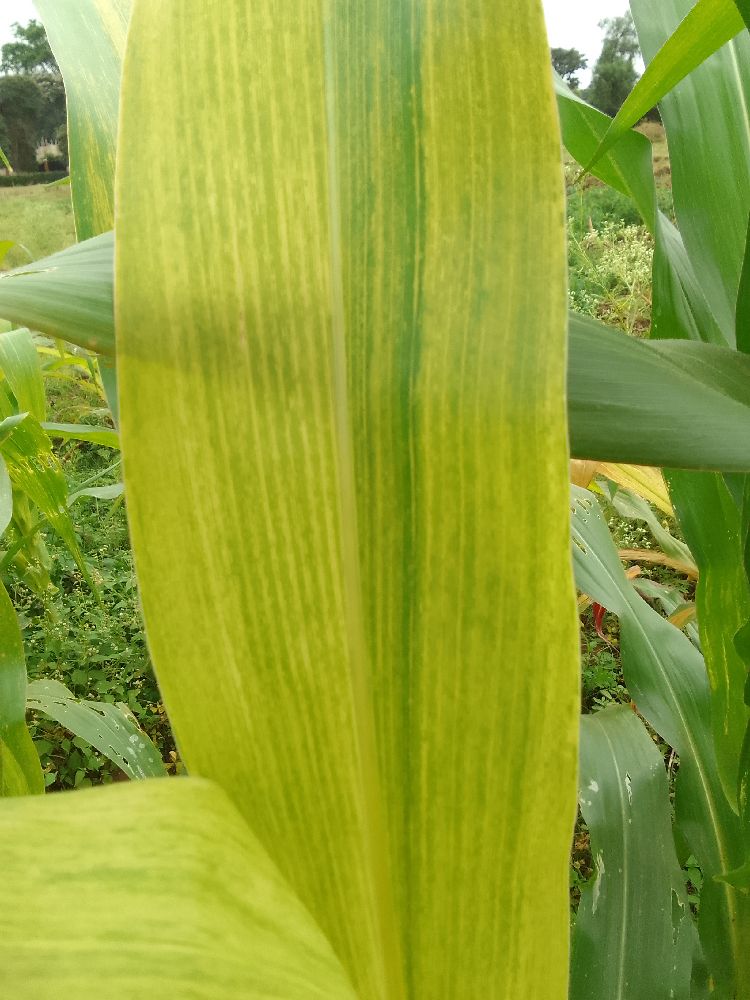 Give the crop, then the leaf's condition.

maize, maize lethal necrosis
